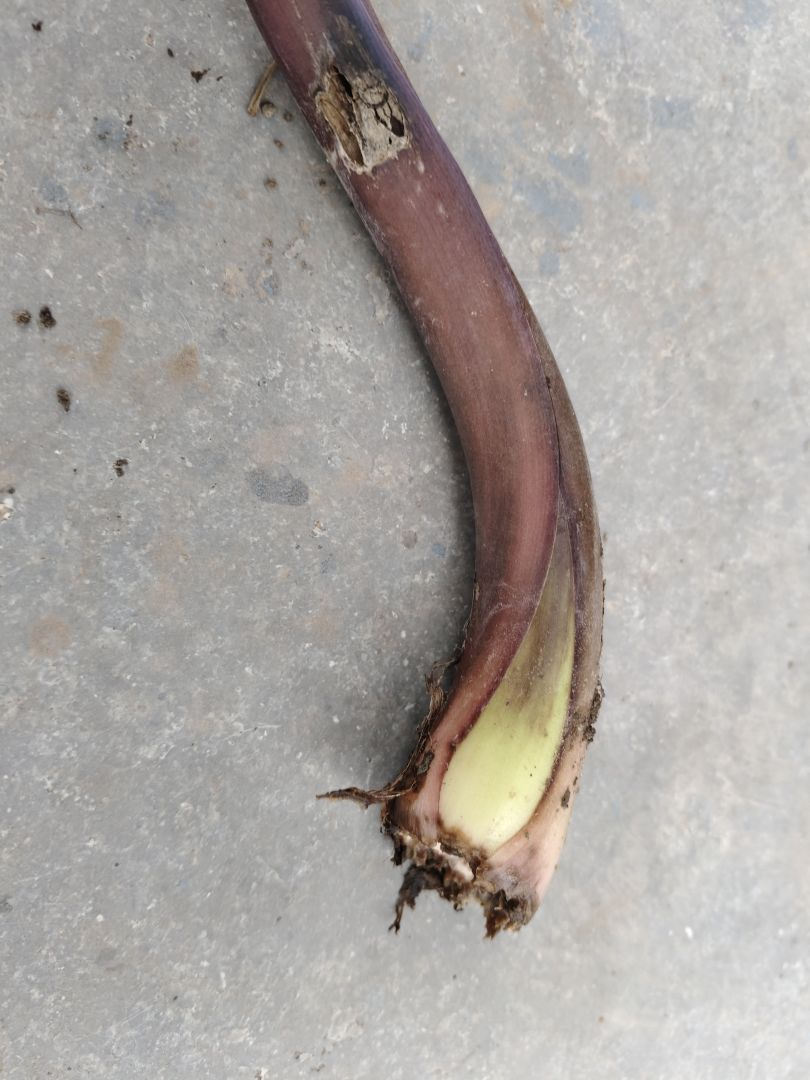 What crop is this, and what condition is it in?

taro, root rot
